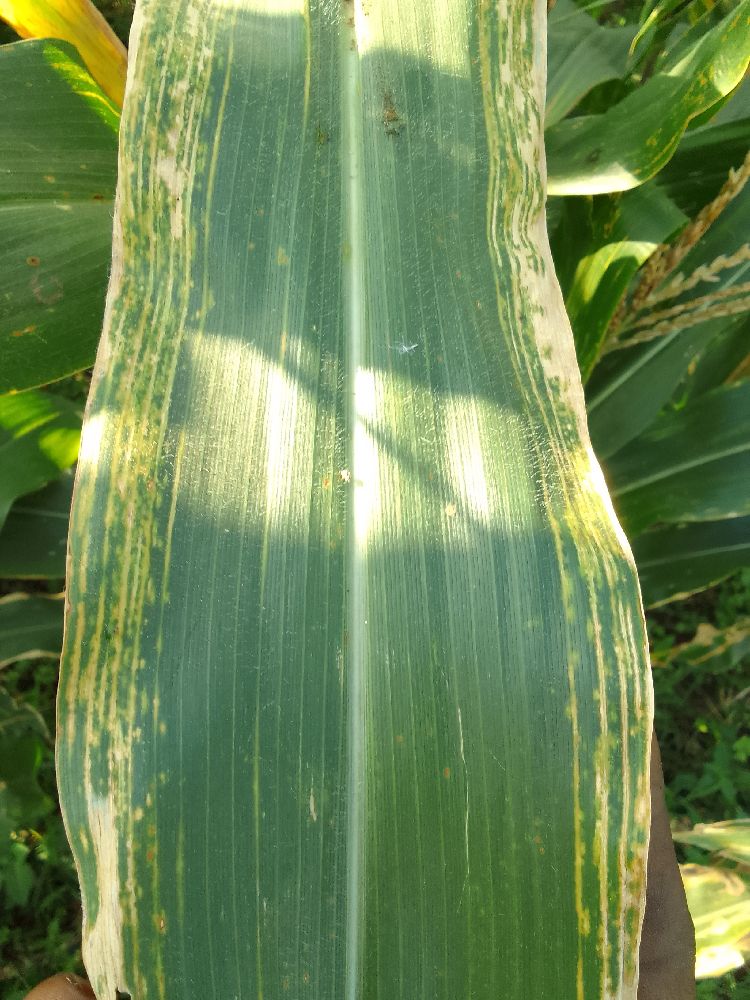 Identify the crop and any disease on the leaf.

maize, maize lethal necrosis
